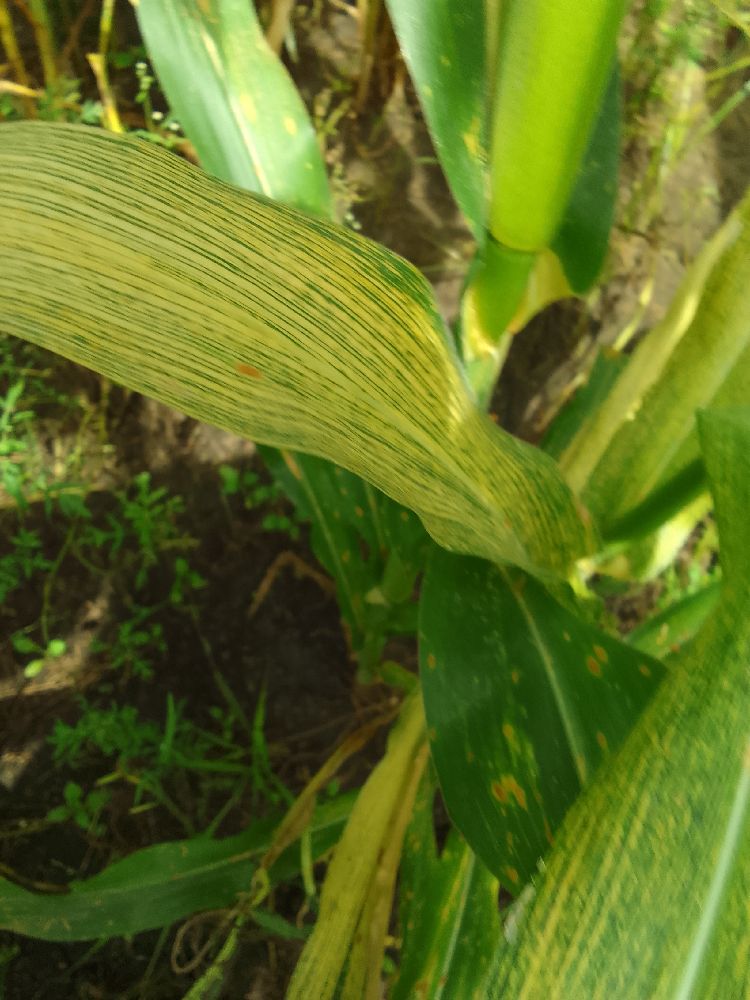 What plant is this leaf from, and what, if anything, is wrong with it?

maize, maize streak virus
